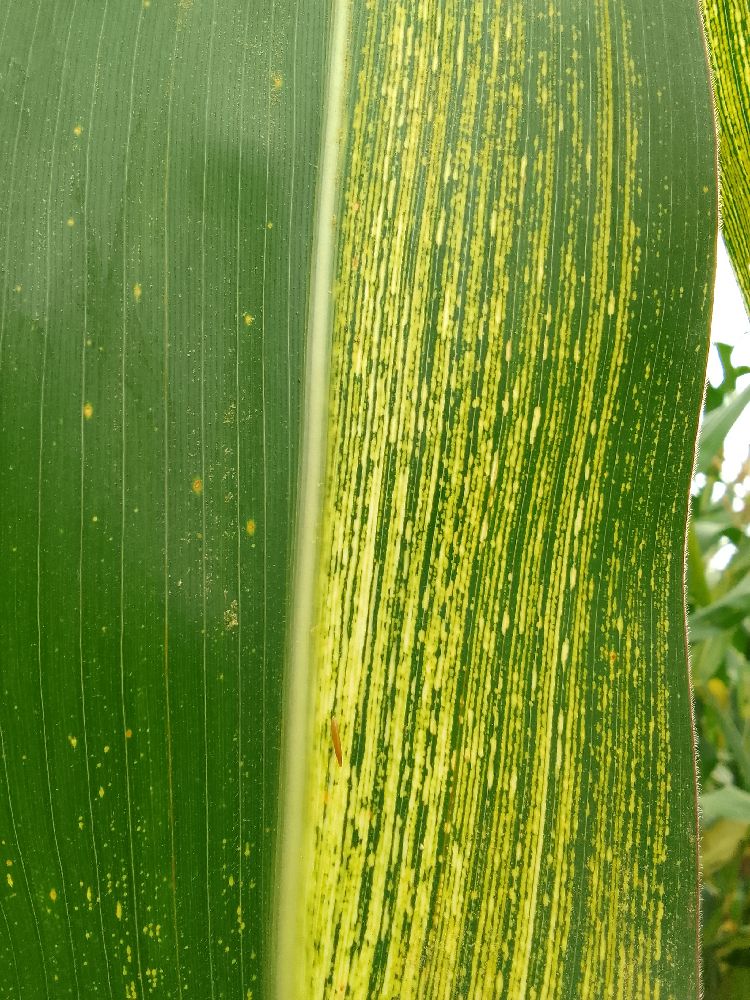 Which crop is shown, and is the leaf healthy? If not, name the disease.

maize, maize streak virus
